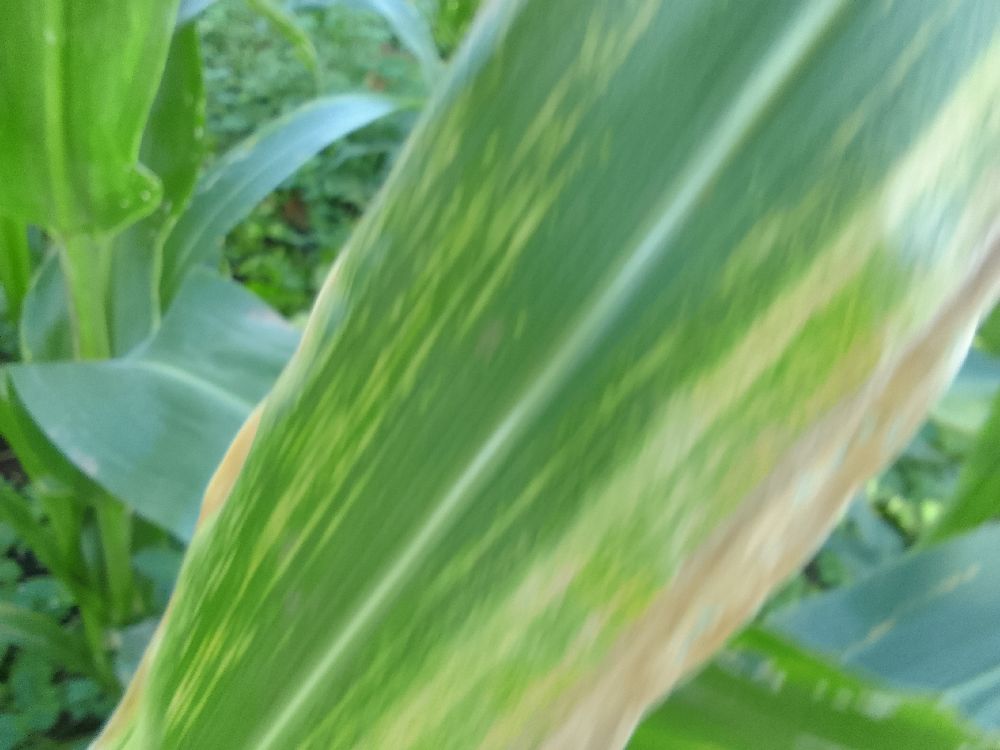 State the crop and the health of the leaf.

maize, maize lethal necrosis
